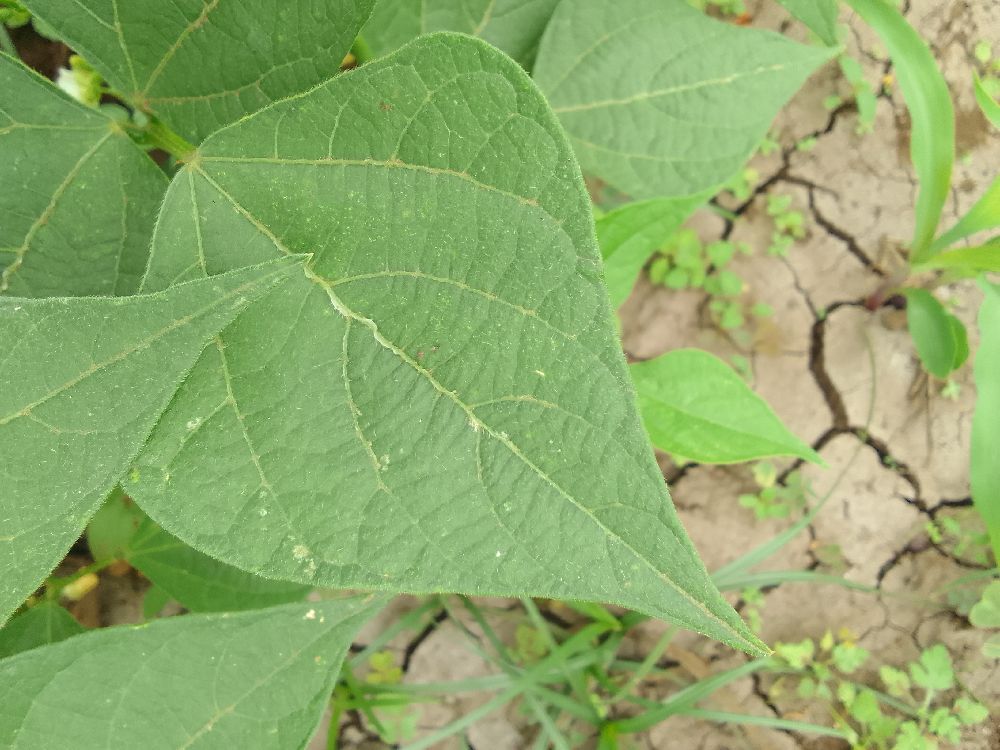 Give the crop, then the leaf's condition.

common bean, healthy
